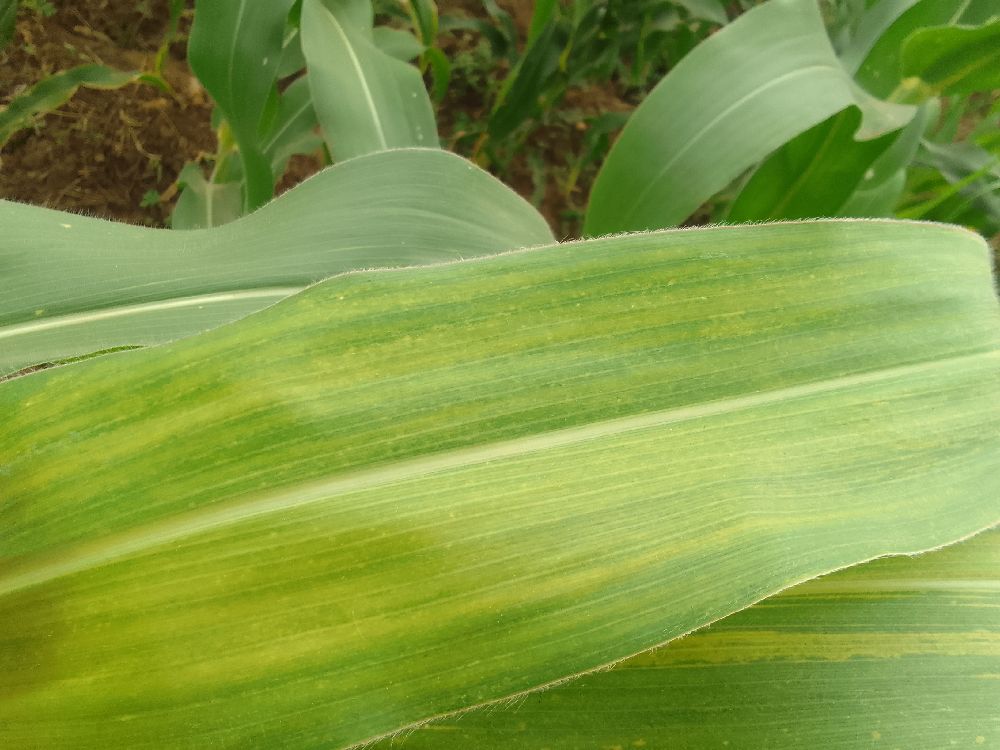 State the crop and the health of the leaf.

maize, maize lethal necrosis
